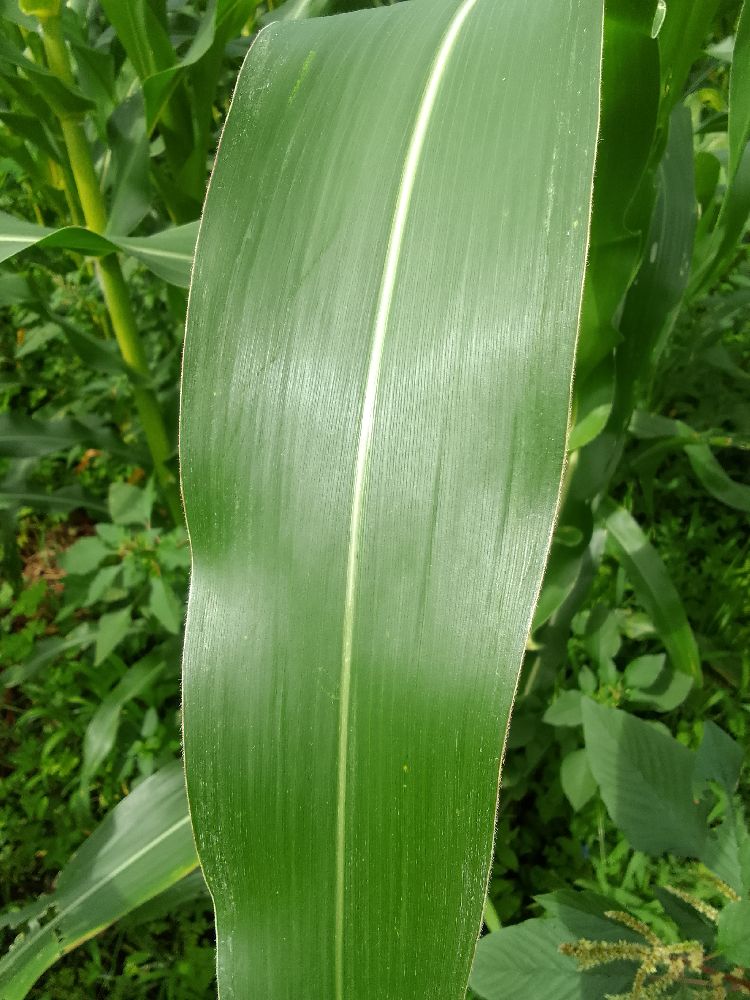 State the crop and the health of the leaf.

maize, healthy
